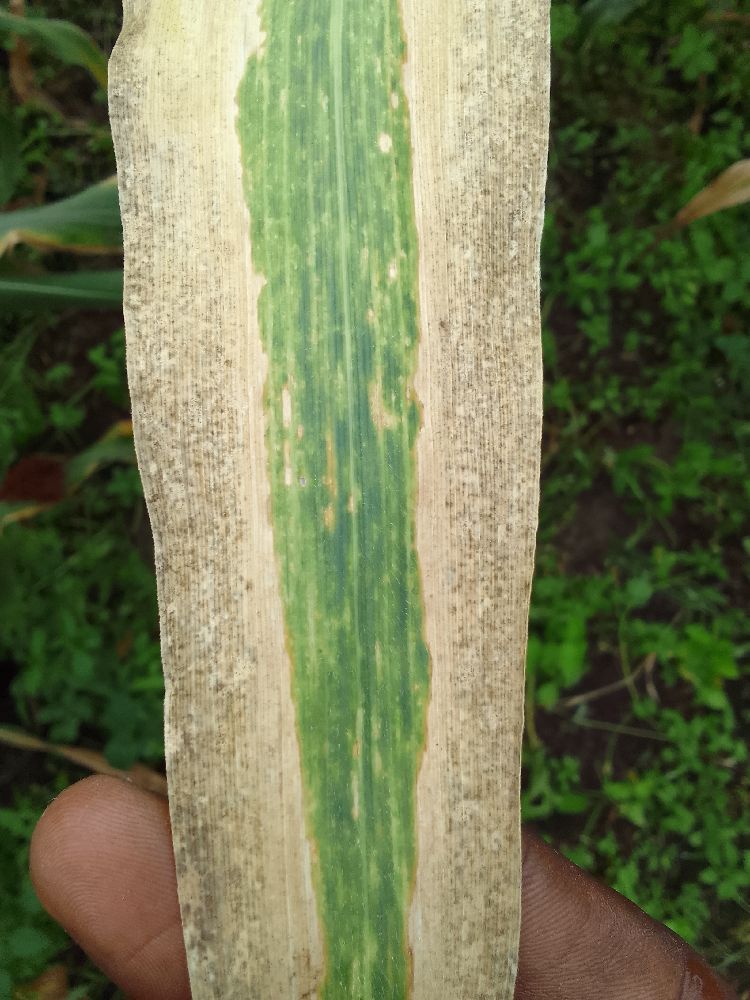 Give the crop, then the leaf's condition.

maize, maize lethal necrosis
